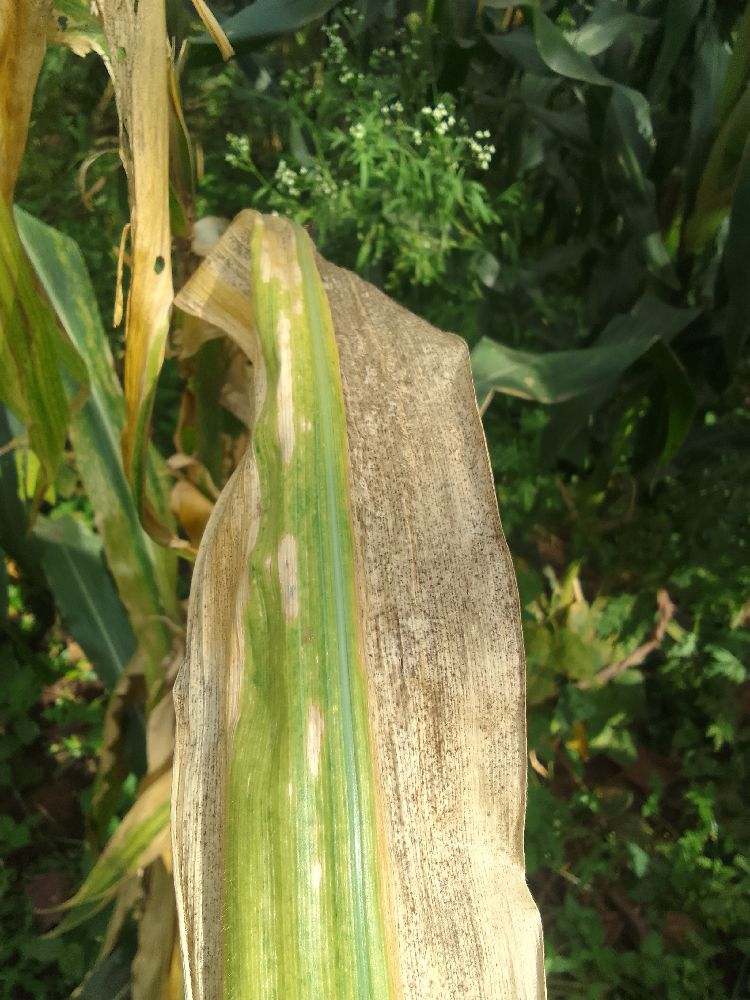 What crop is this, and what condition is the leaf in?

maize, maize lethal necrosis
